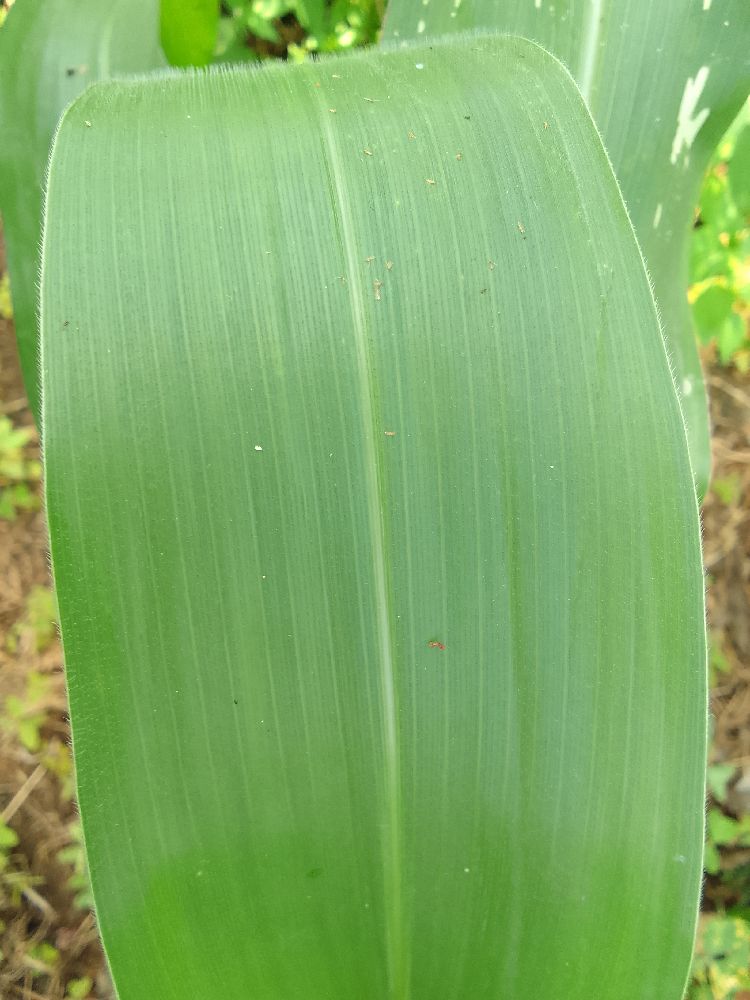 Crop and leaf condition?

maize, healthy
